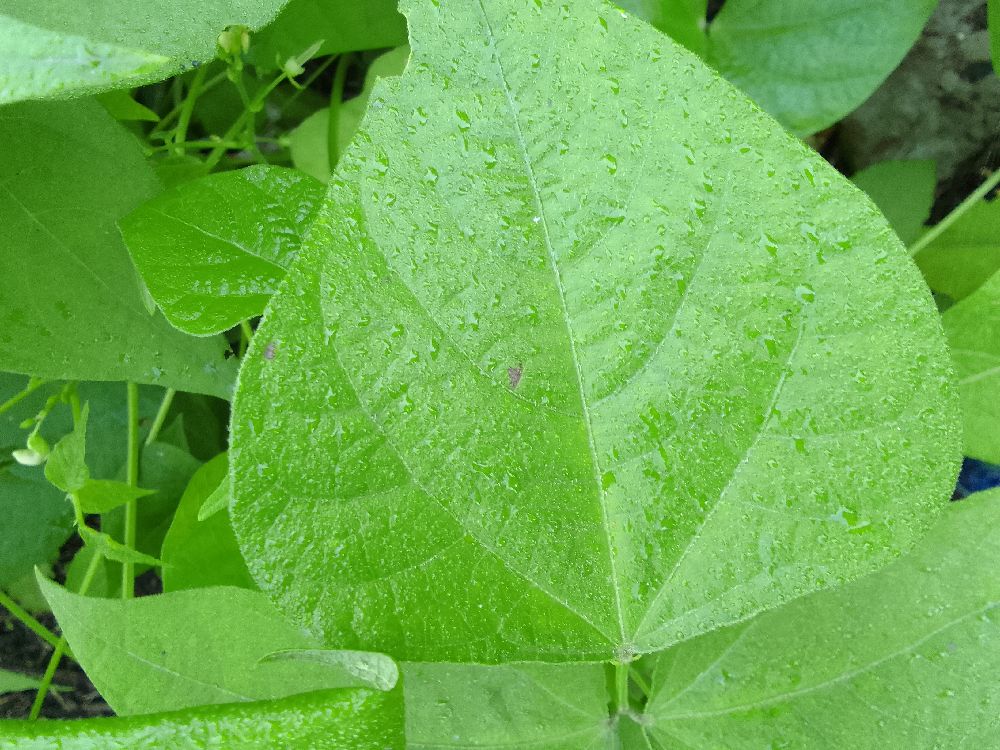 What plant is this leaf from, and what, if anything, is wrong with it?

common bean, healthy
